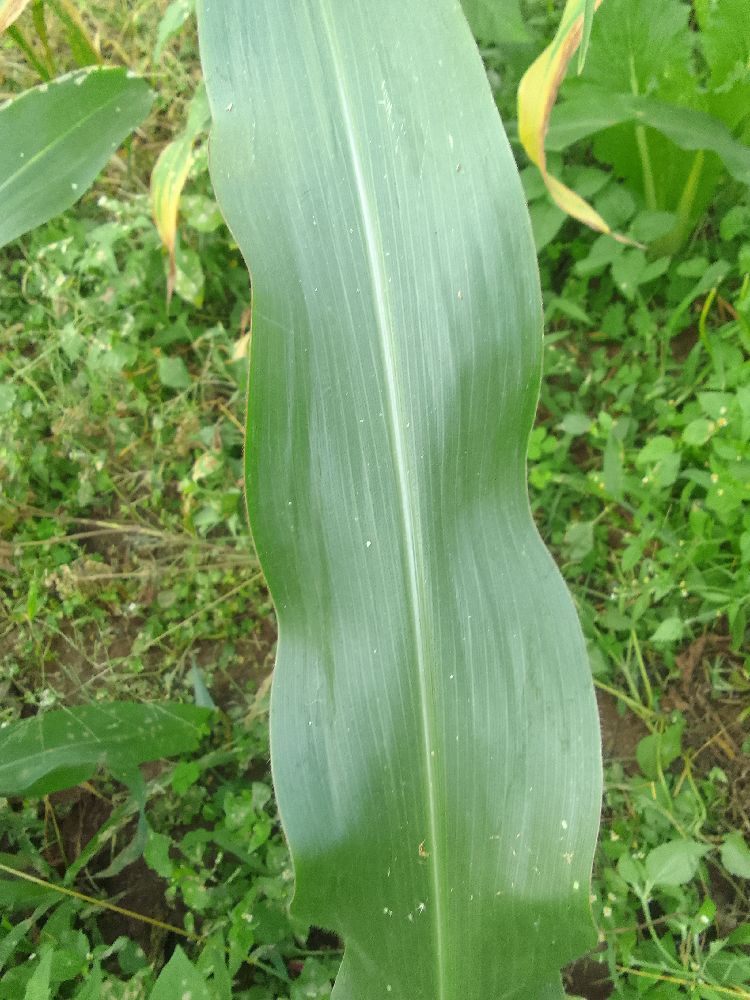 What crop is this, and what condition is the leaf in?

maize, healthy
